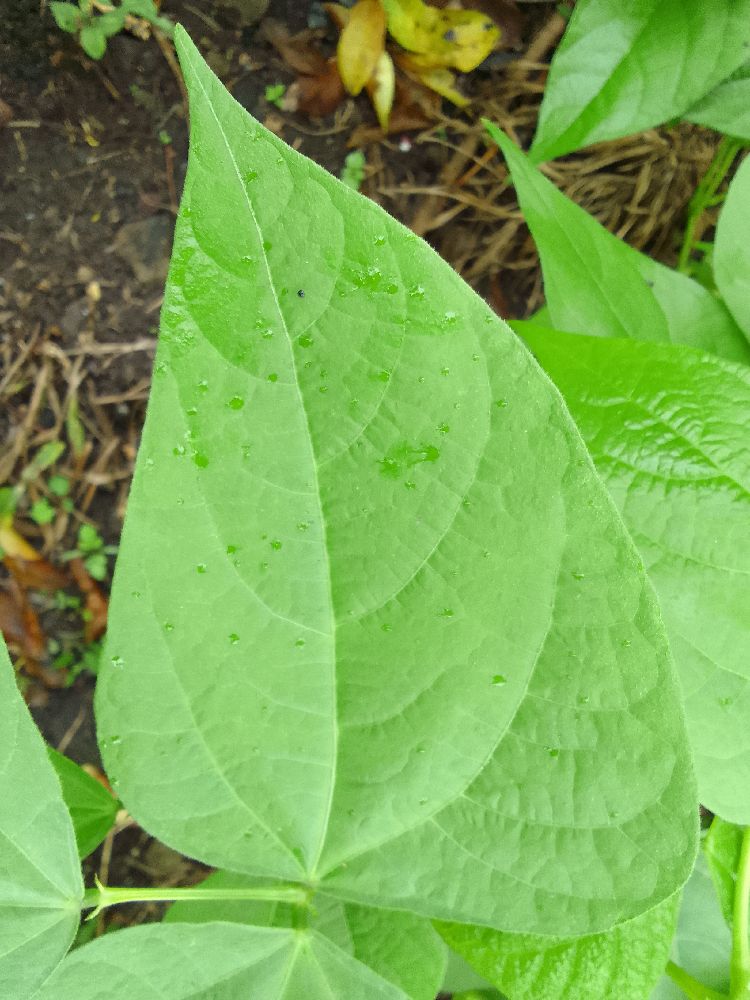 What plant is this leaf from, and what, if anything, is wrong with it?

common bean, healthy
